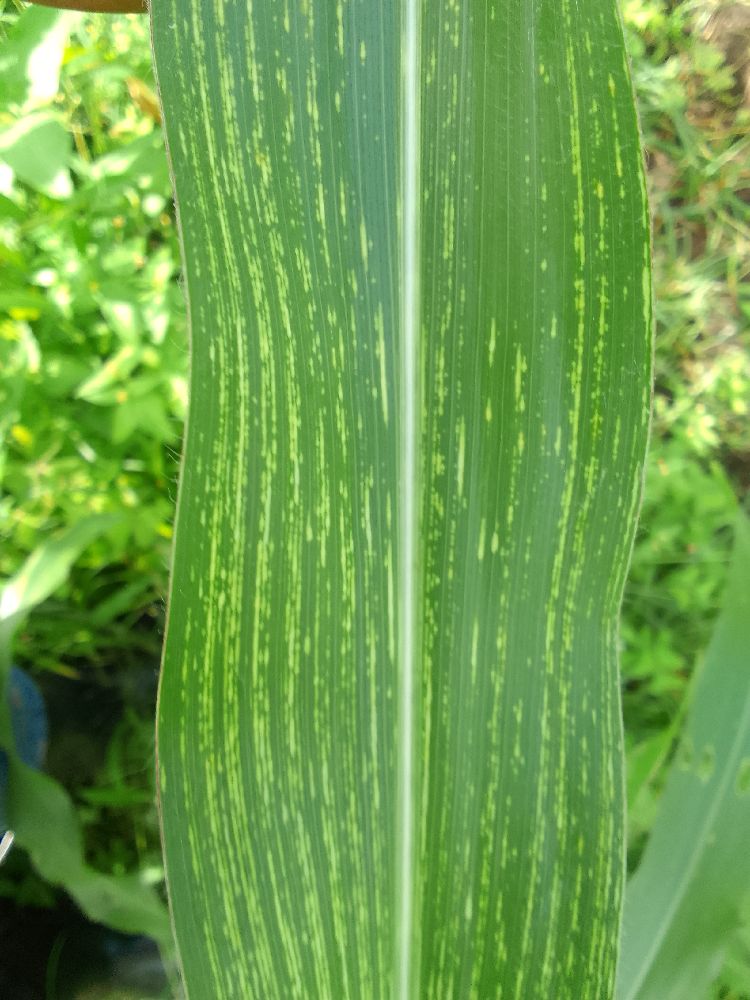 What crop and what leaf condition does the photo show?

maize, maize streak virus
